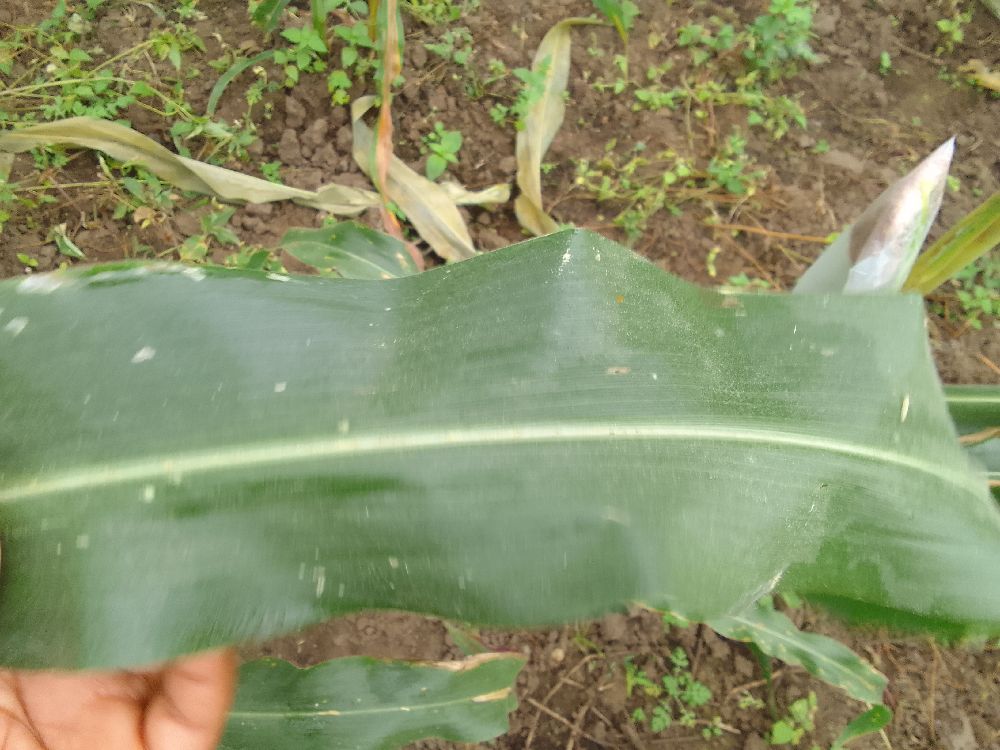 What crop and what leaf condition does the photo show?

maize, healthy
